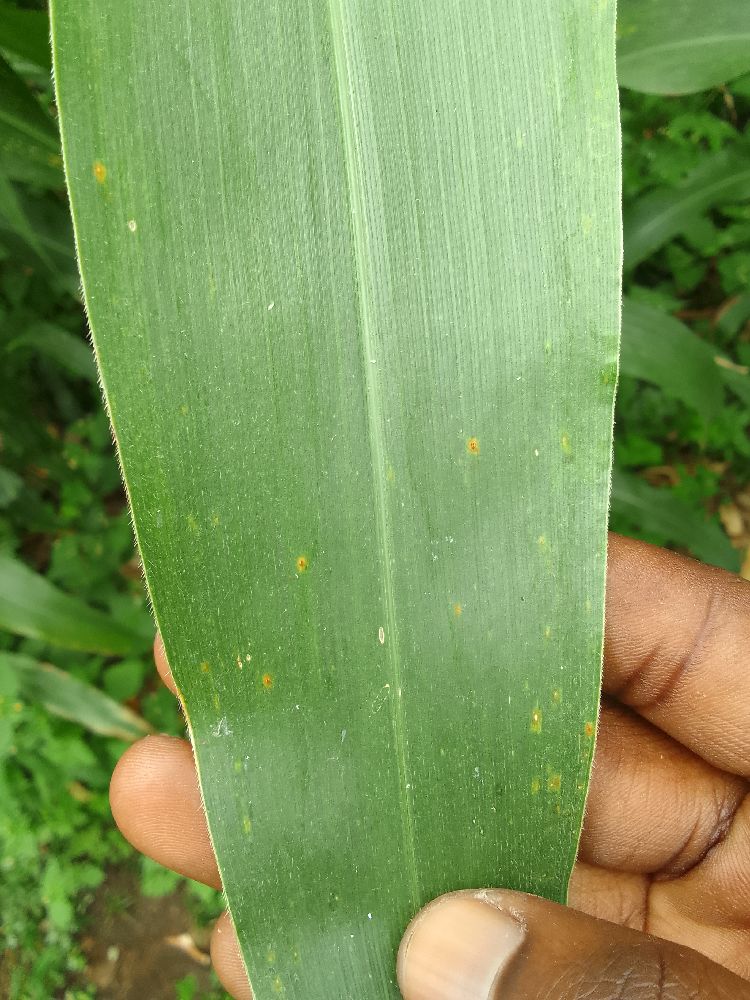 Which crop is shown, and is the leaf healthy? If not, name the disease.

maize, healthy
